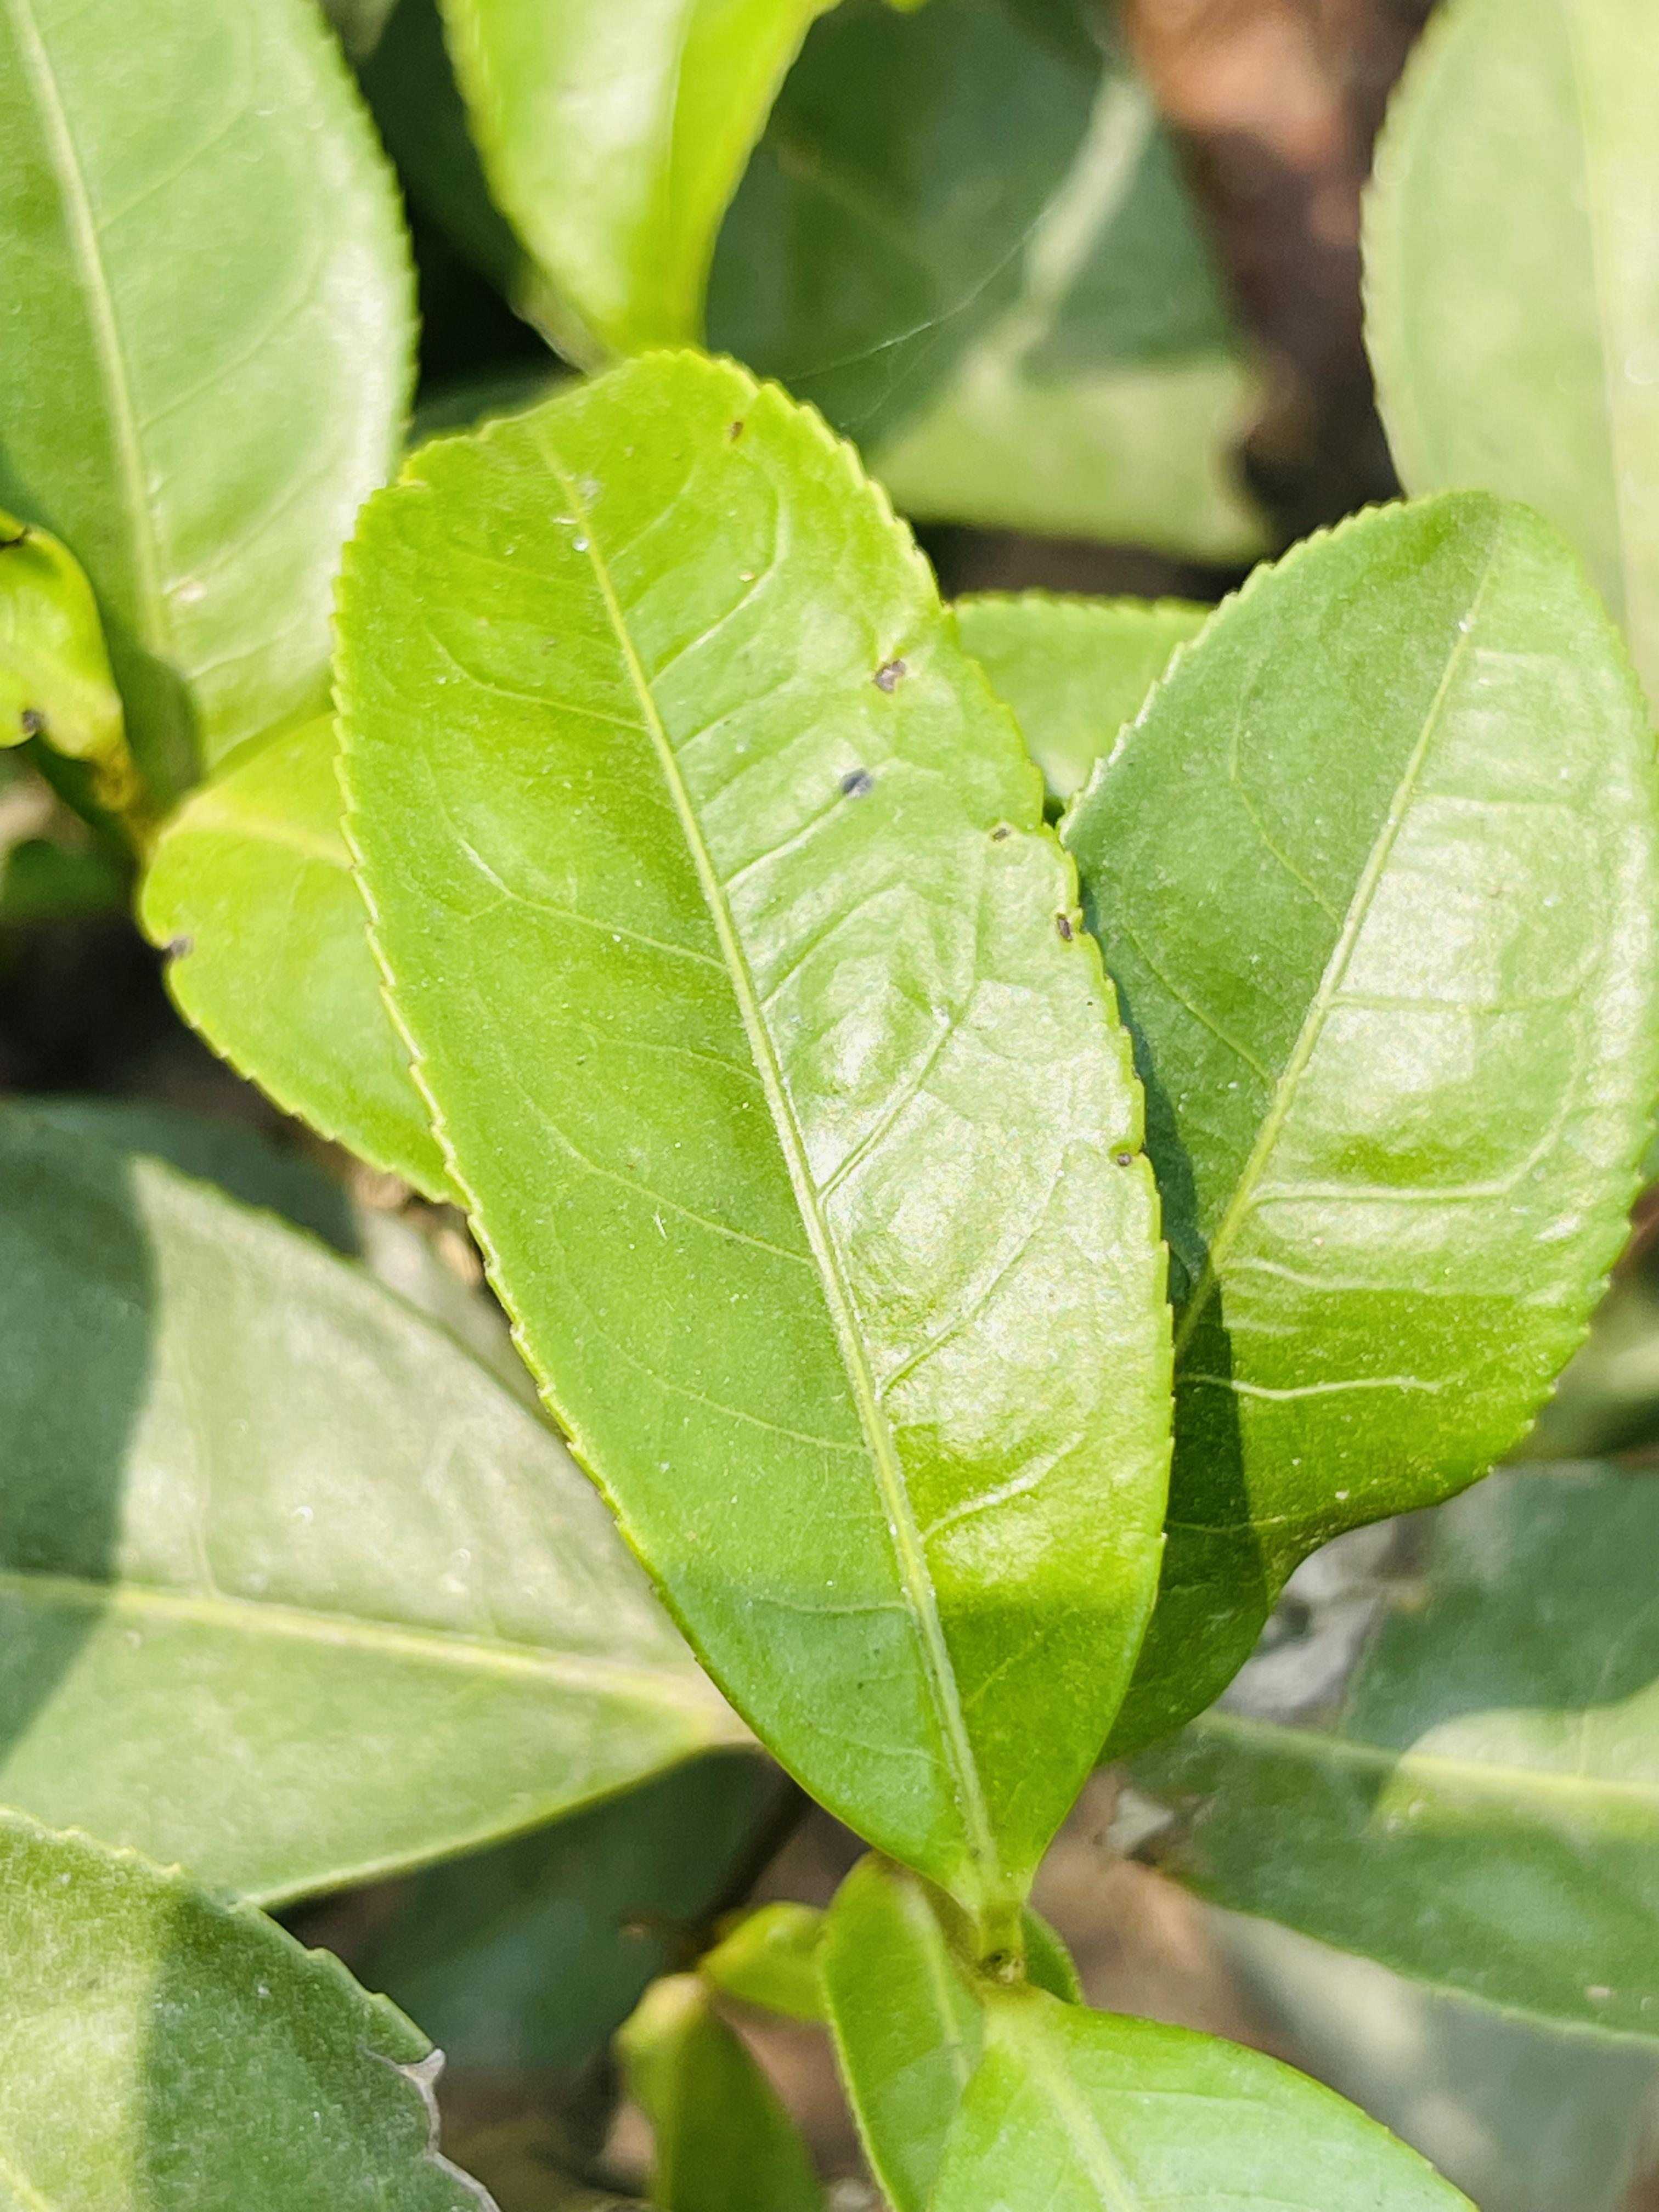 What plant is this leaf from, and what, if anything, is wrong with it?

tea, helopeltis
